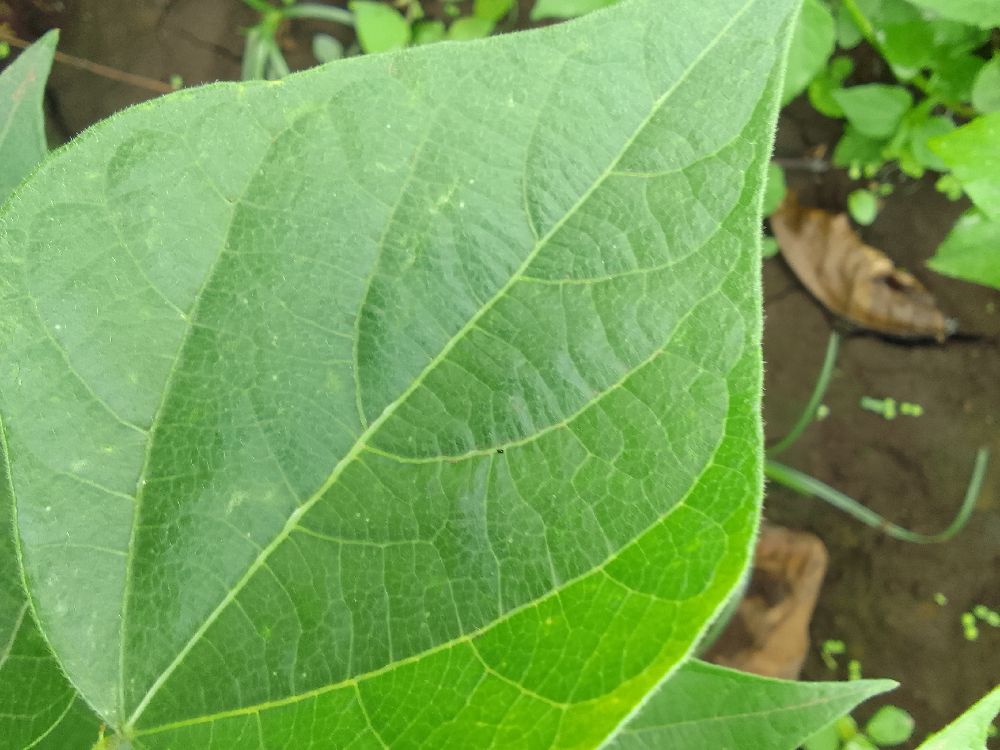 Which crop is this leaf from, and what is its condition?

common bean, healthy
